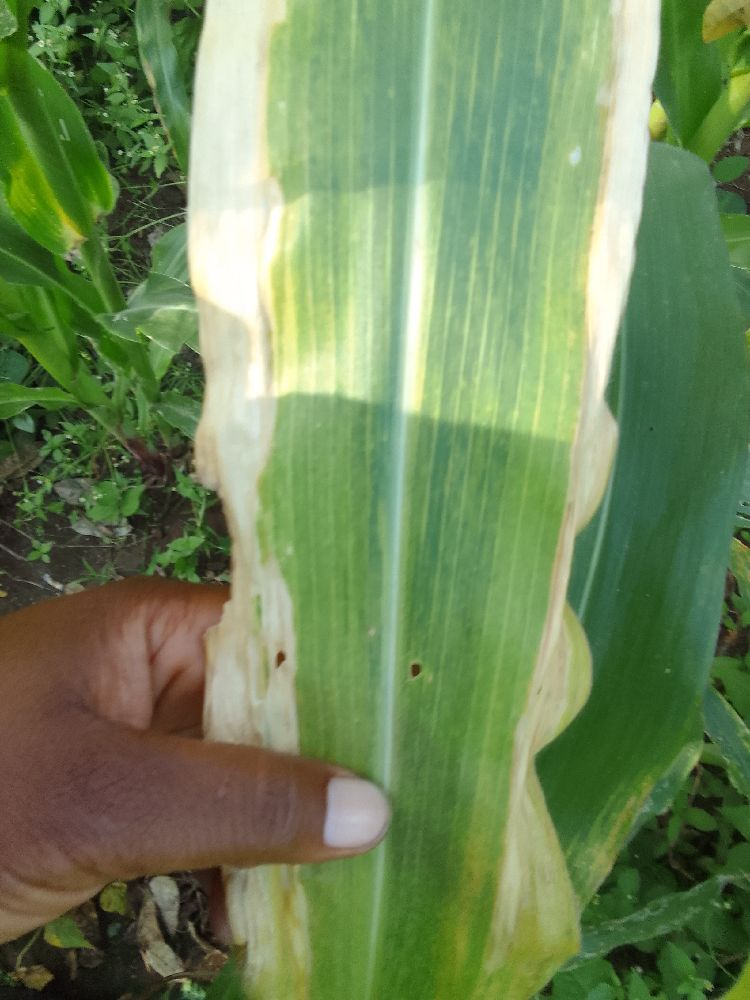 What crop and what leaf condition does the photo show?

maize, maize lethal necrosis
